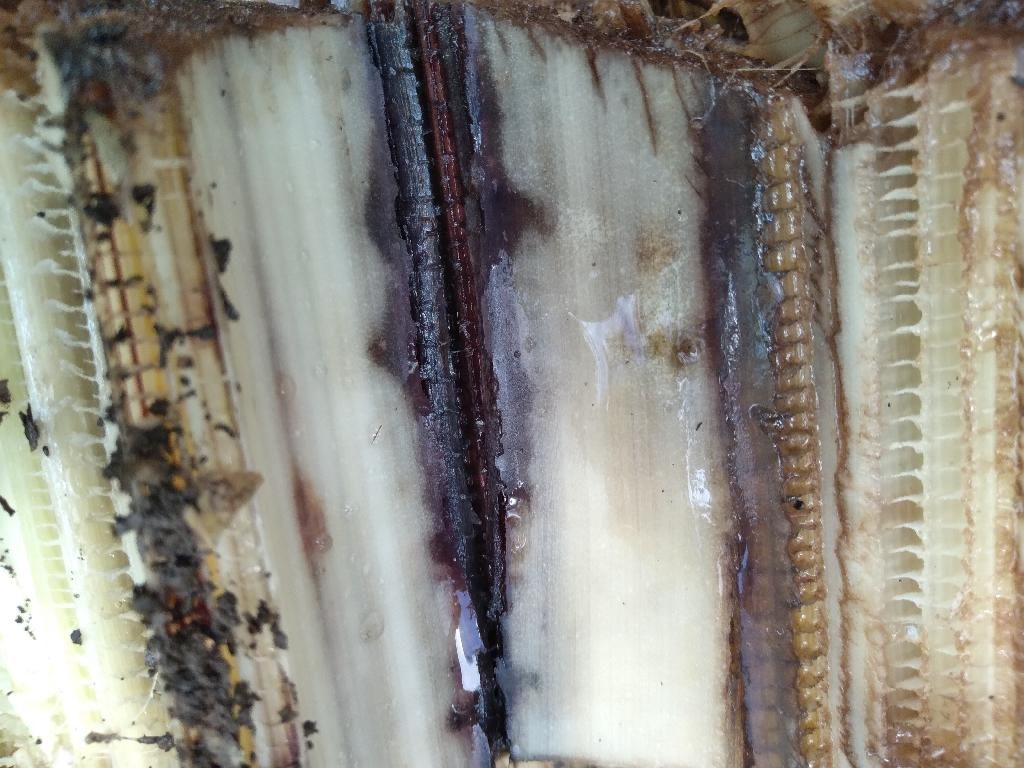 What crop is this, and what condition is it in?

banana, fusarium wilt race 1
